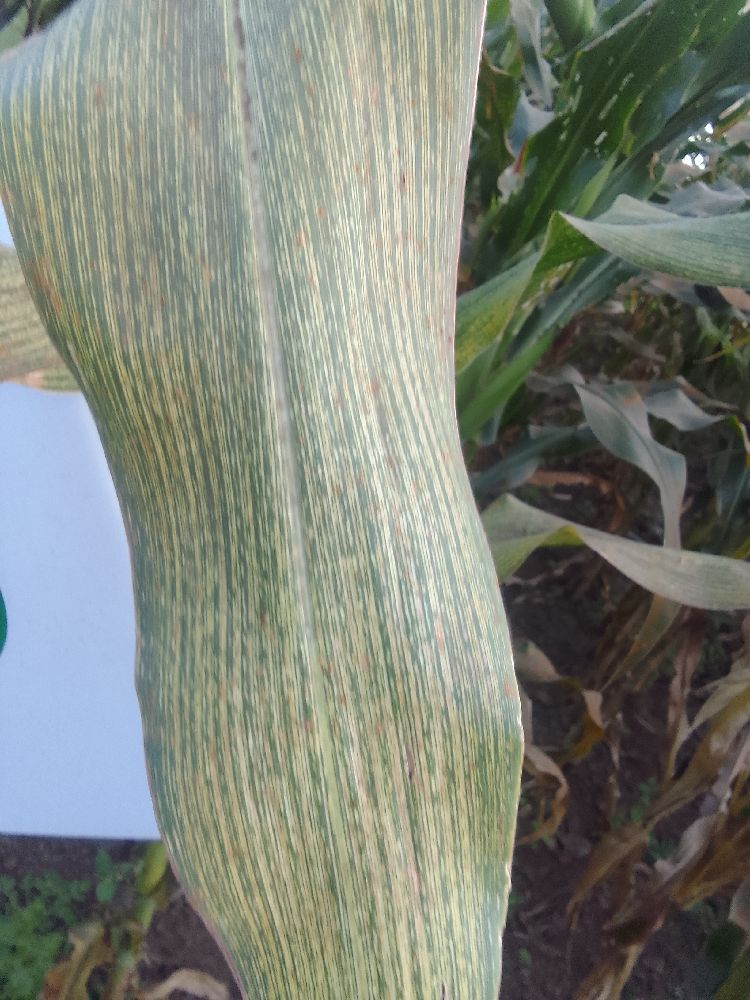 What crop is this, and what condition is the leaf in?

maize, maize streak virus
